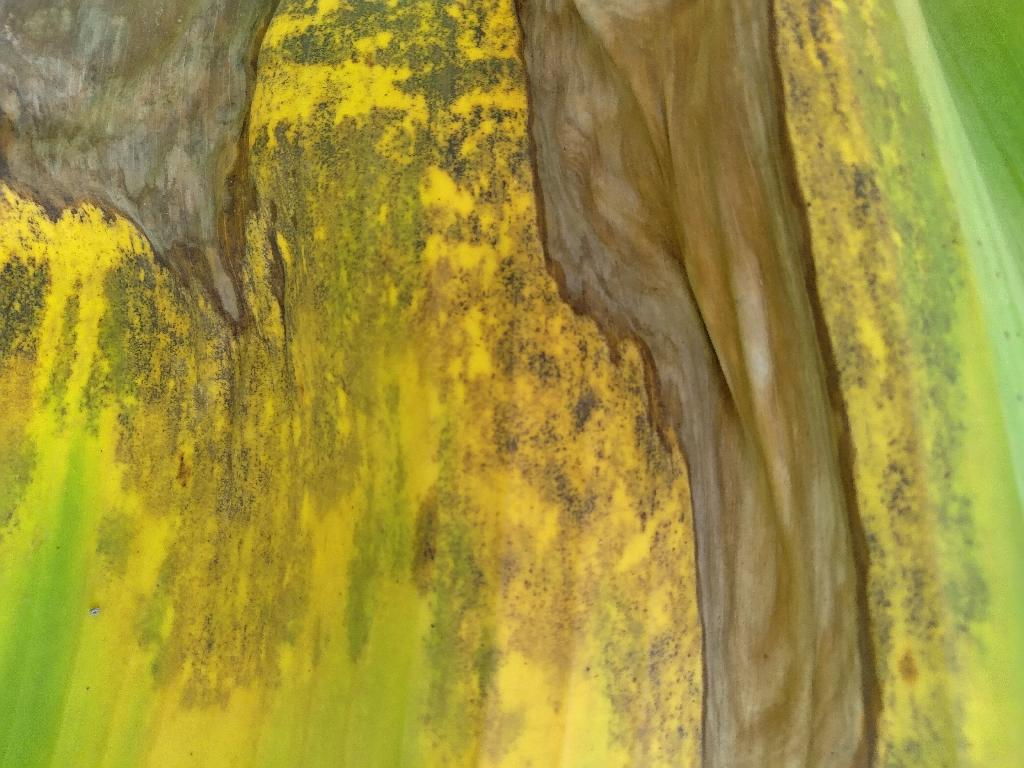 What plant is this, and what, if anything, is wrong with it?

banana, black sigatoka
